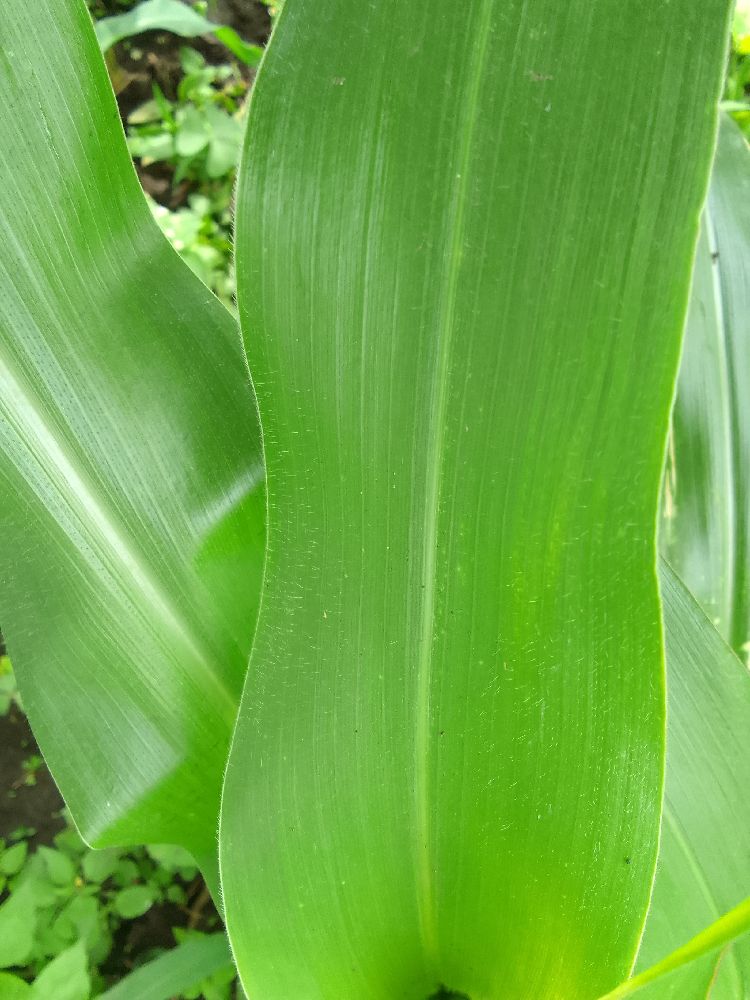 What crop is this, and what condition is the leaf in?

maize, healthy
